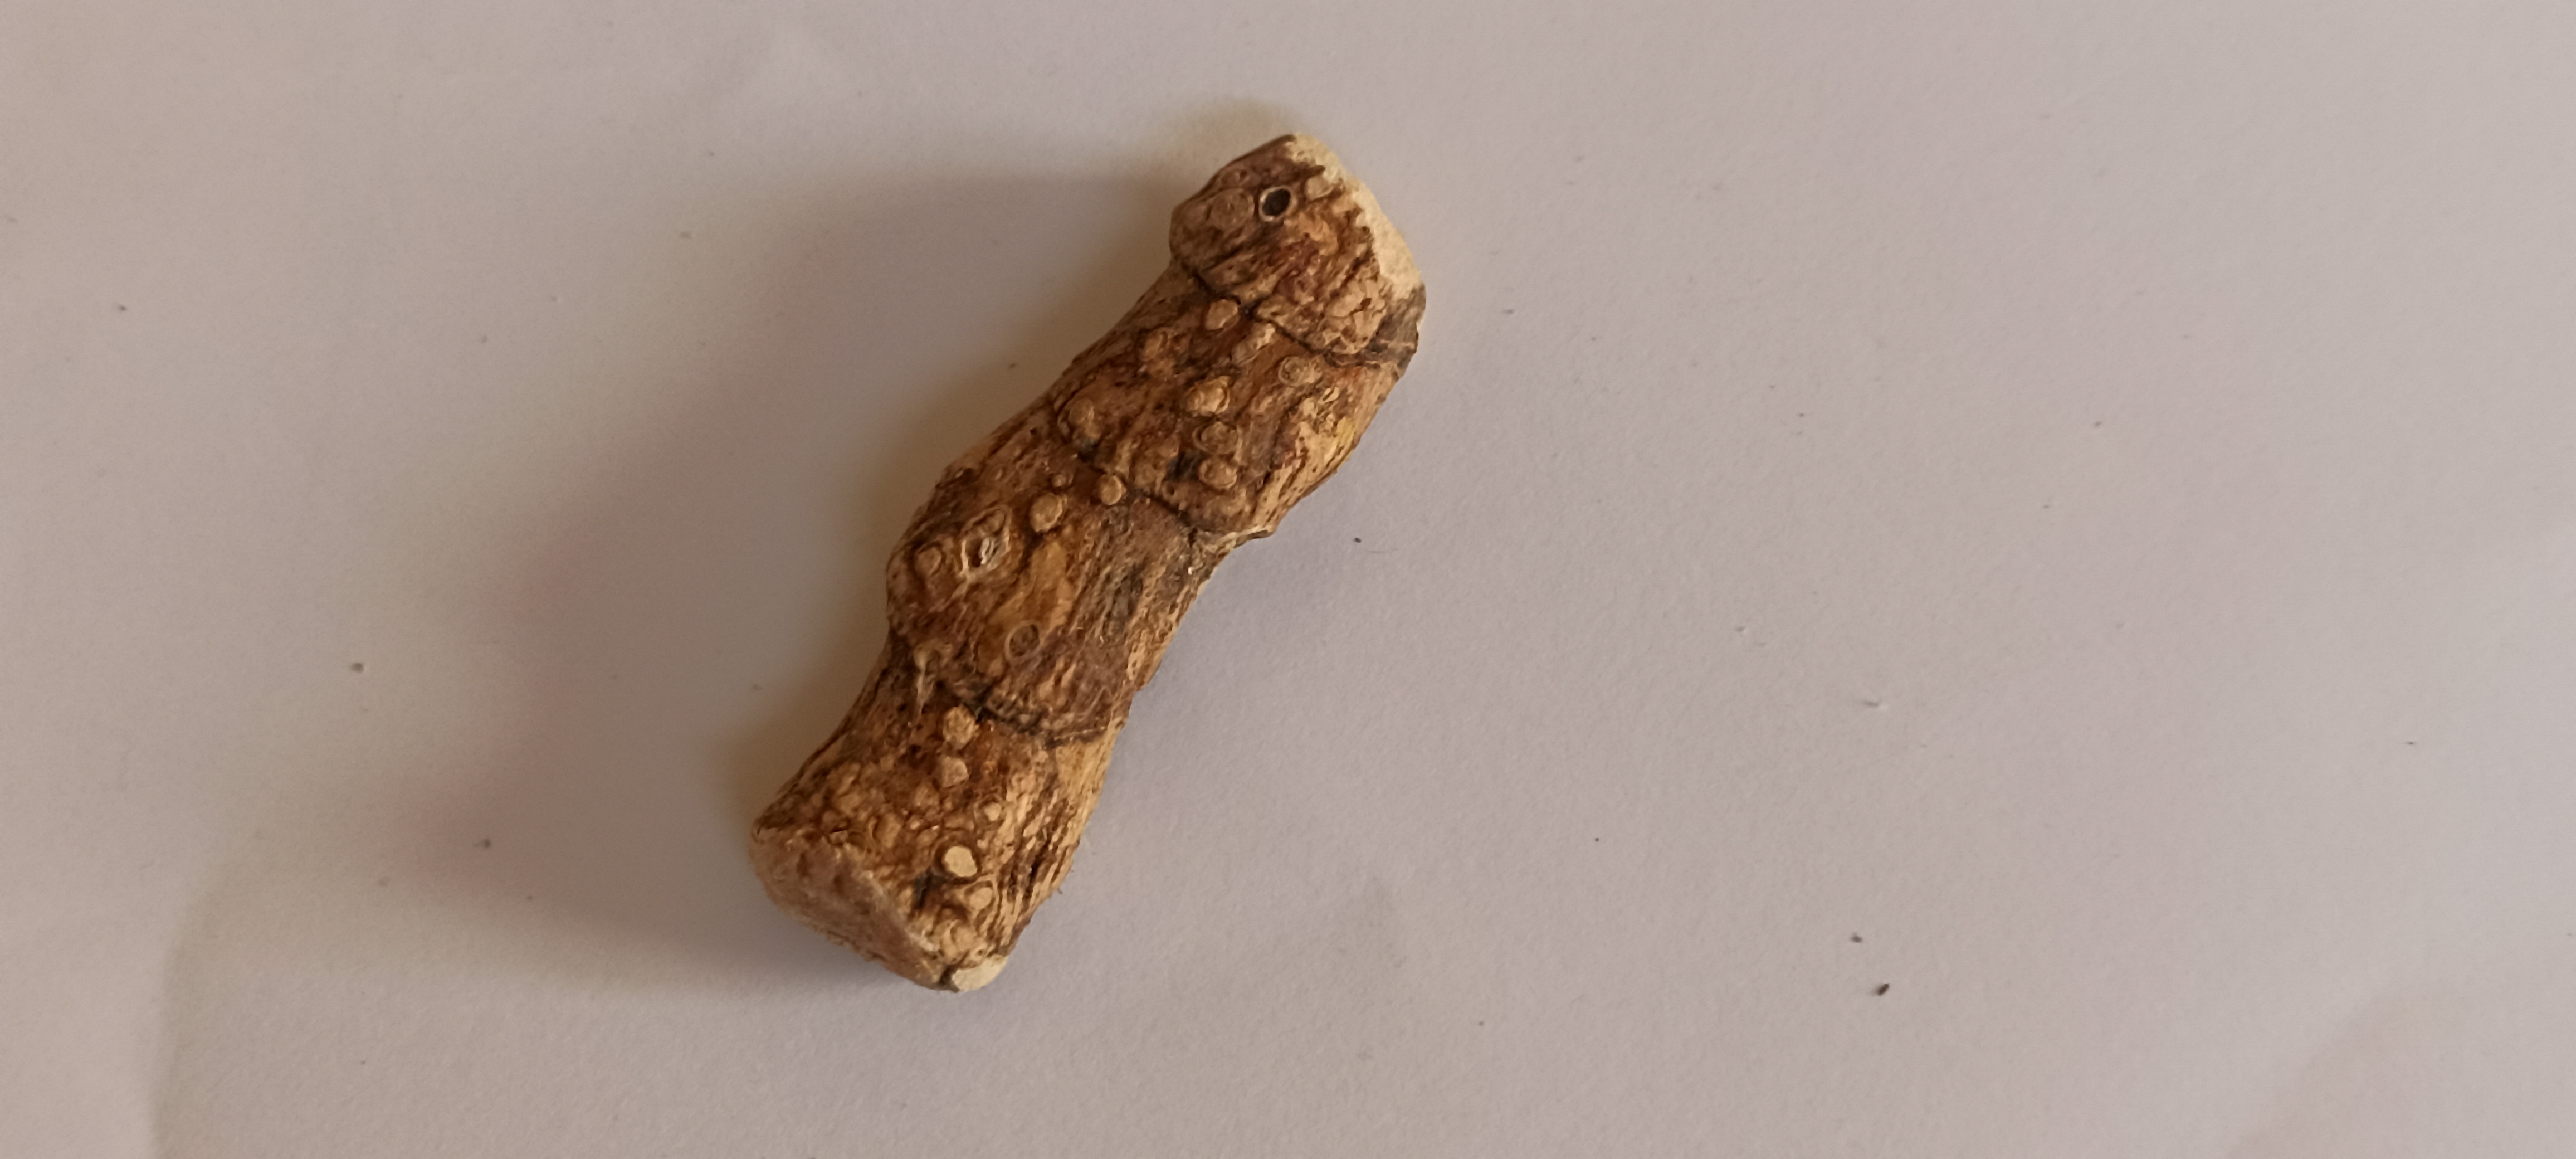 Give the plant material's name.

vekhand
